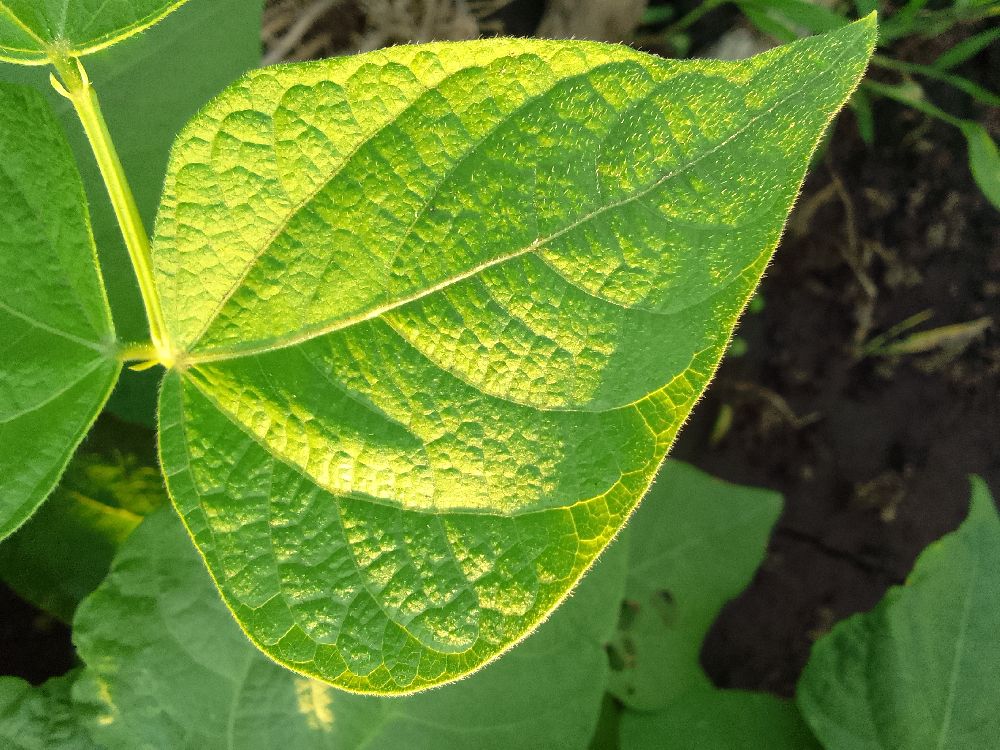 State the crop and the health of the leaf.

common bean, healthy
